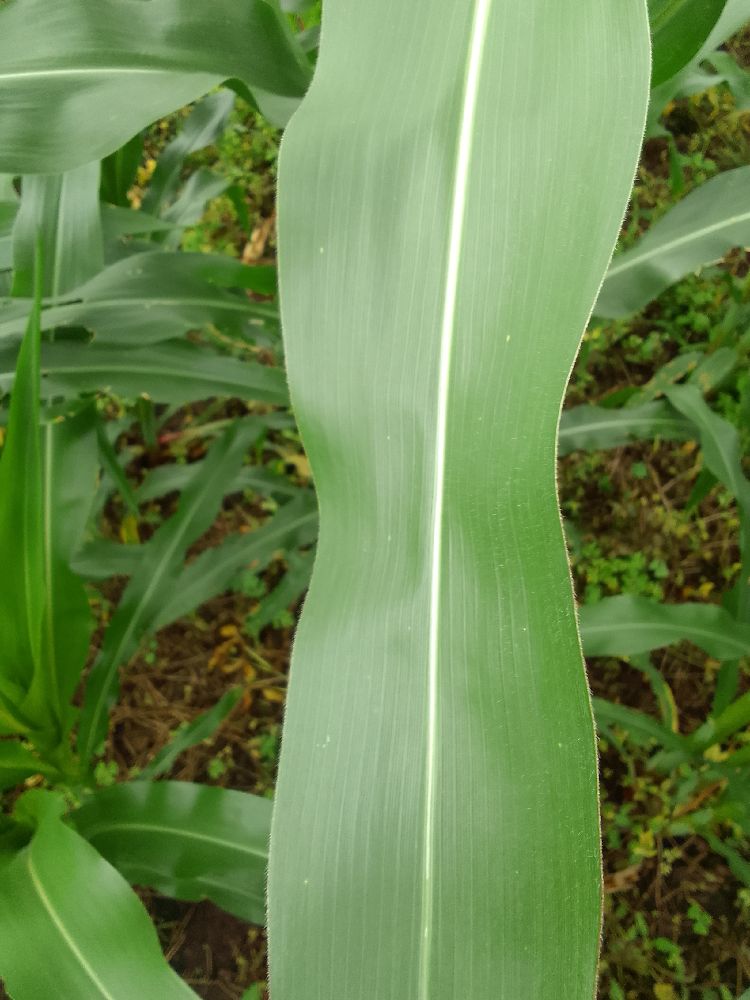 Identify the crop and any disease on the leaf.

maize, healthy
